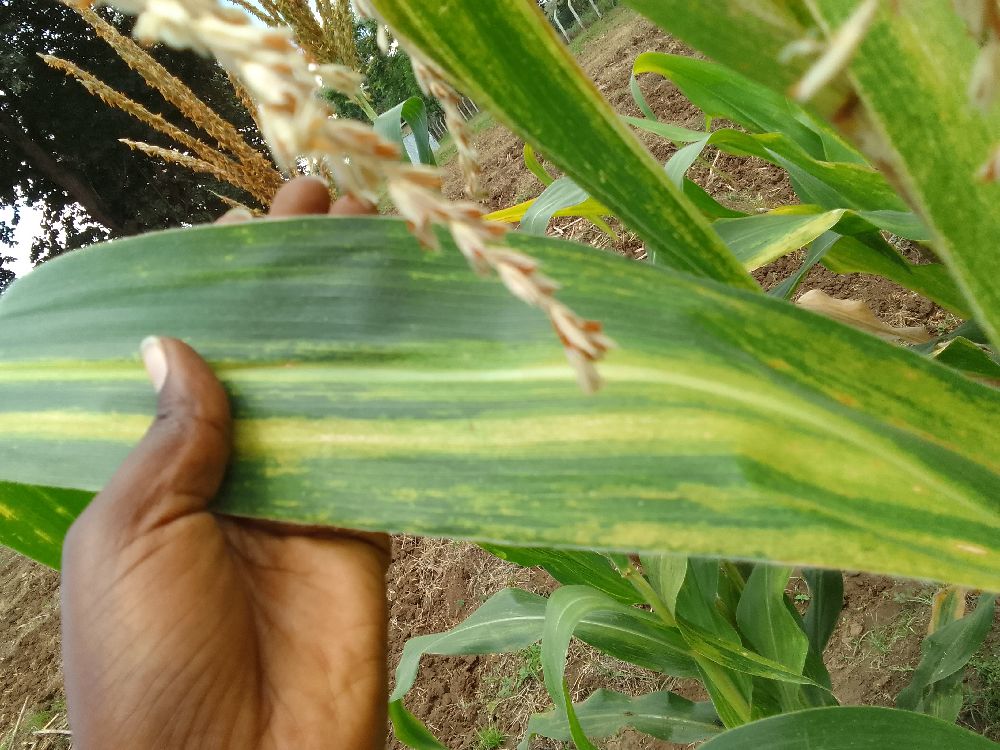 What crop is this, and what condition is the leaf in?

maize, maize lethal necrosis
